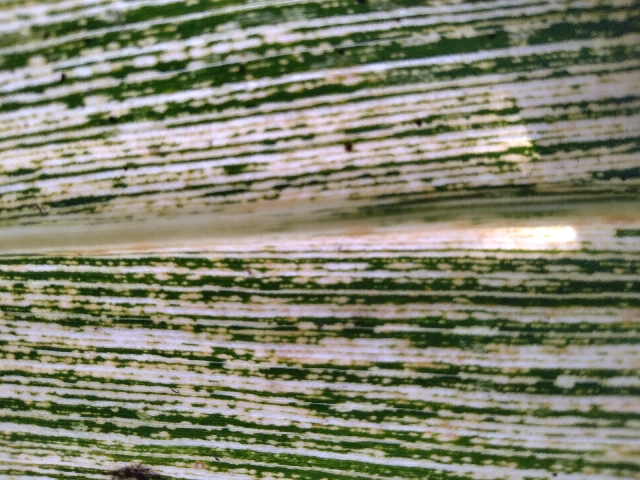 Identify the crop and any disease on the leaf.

maize, maize streak virus
